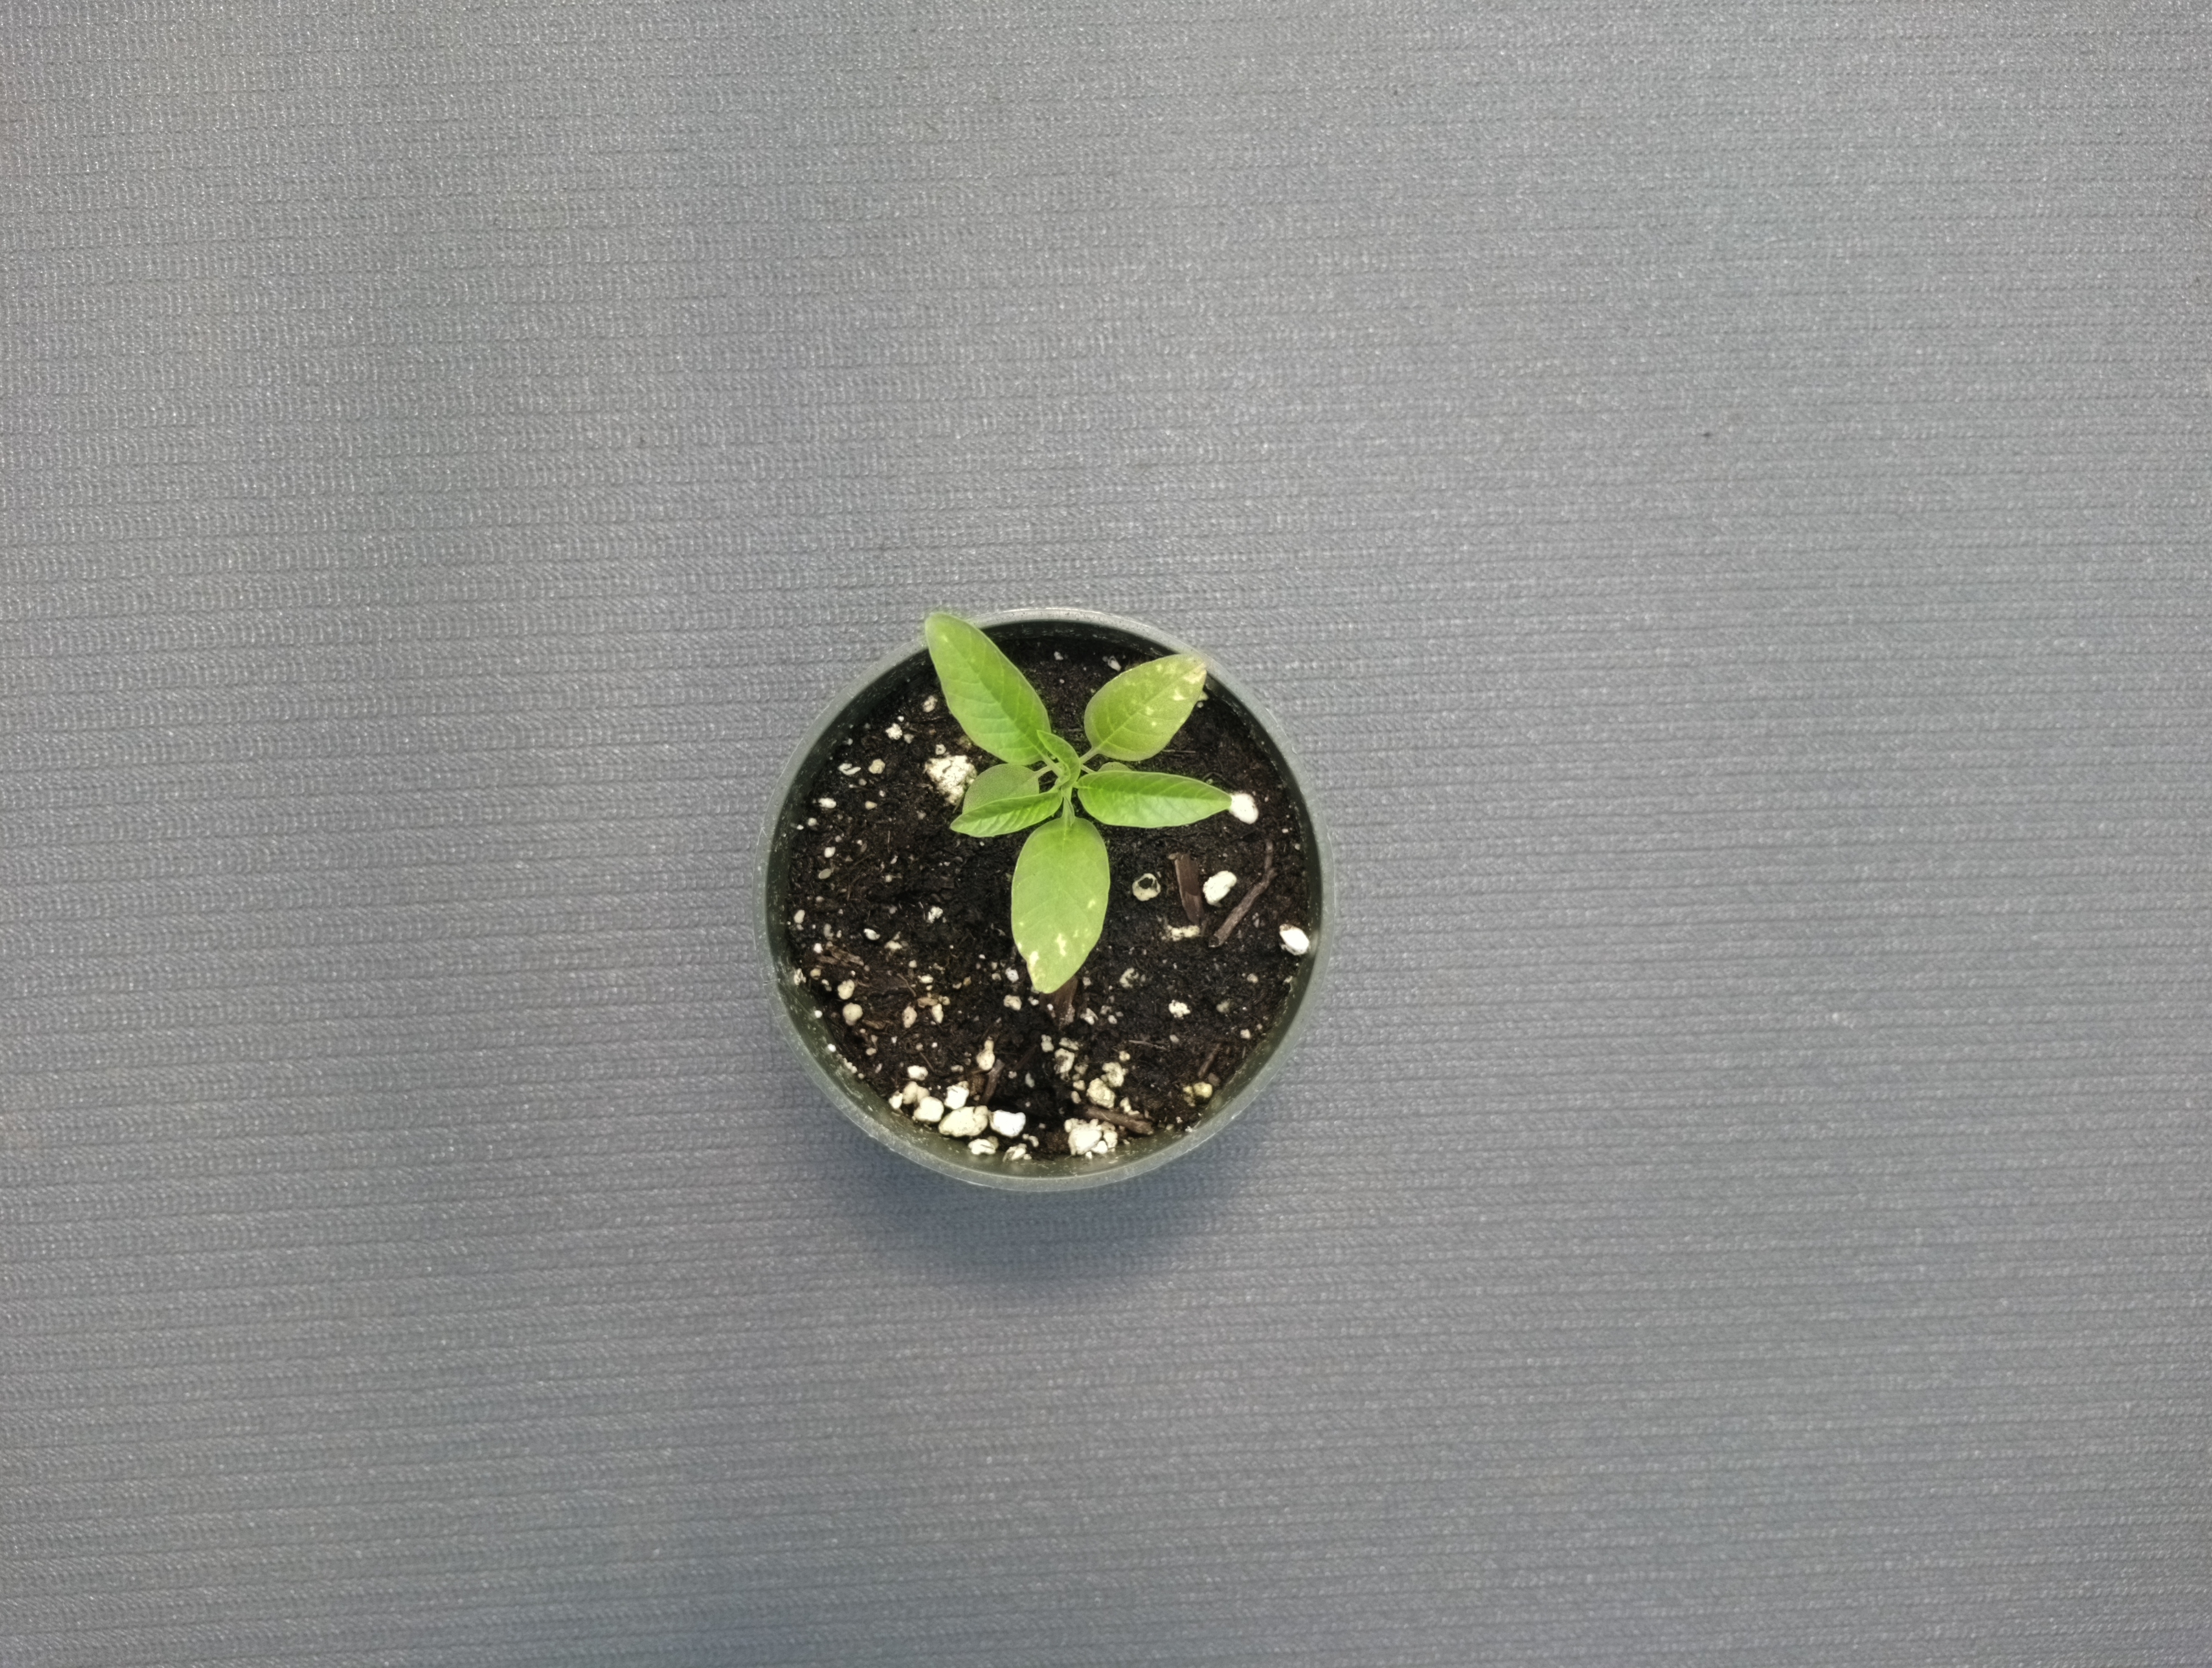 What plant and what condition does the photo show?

waterhemp, healthy untreated
